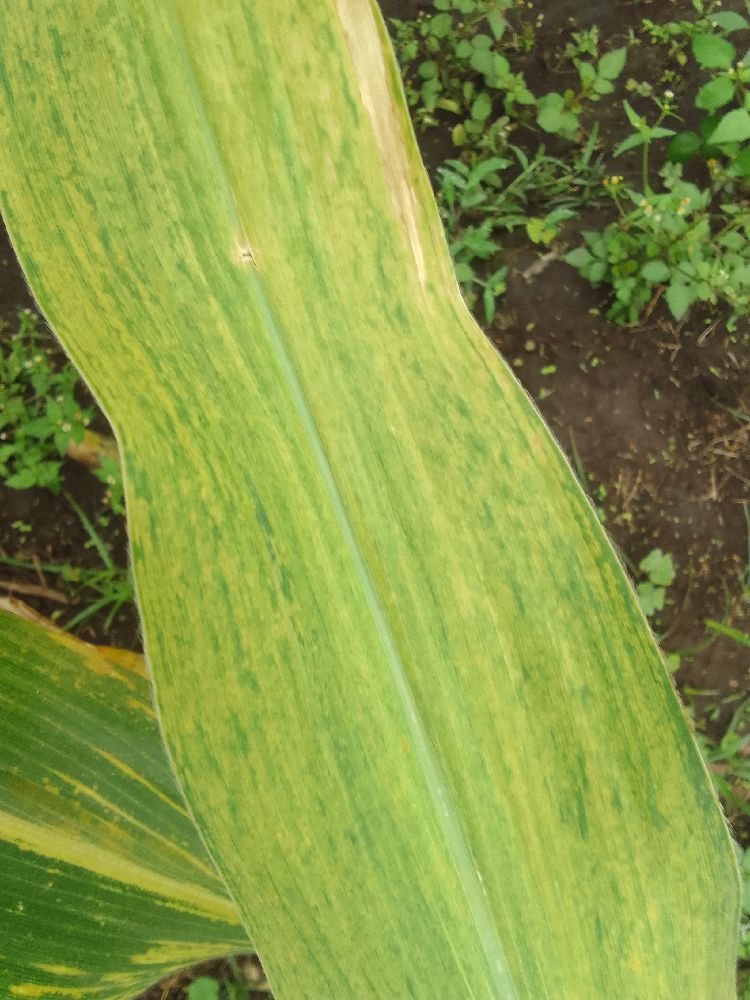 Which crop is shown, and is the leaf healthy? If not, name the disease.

maize, maize lethal necrosis
